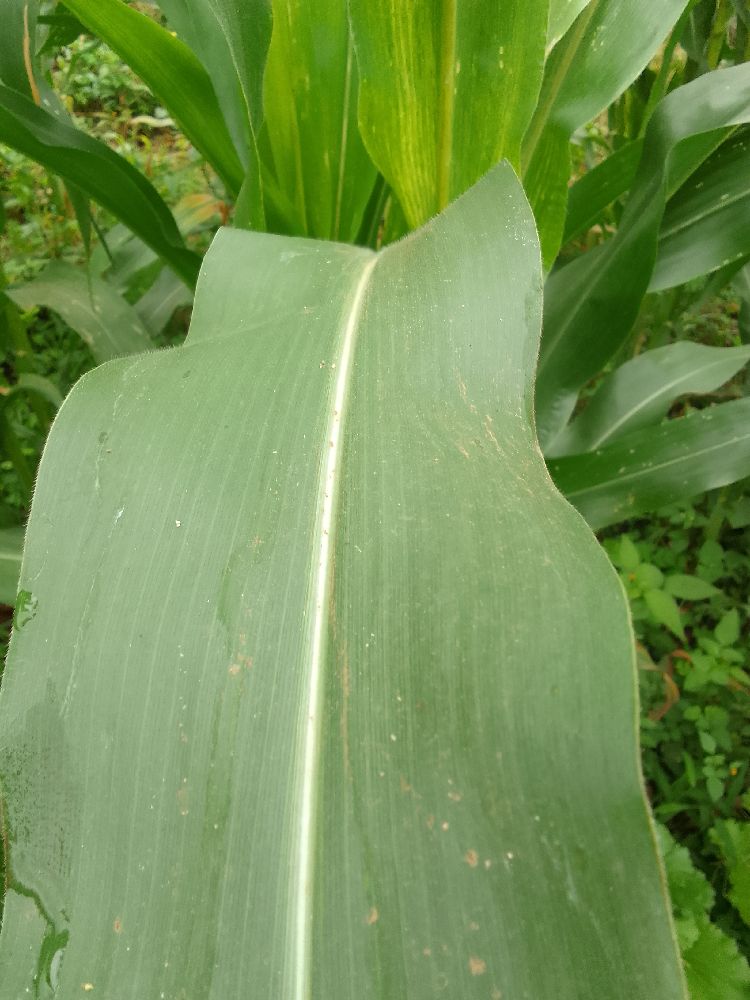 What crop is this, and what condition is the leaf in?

maize, healthy
